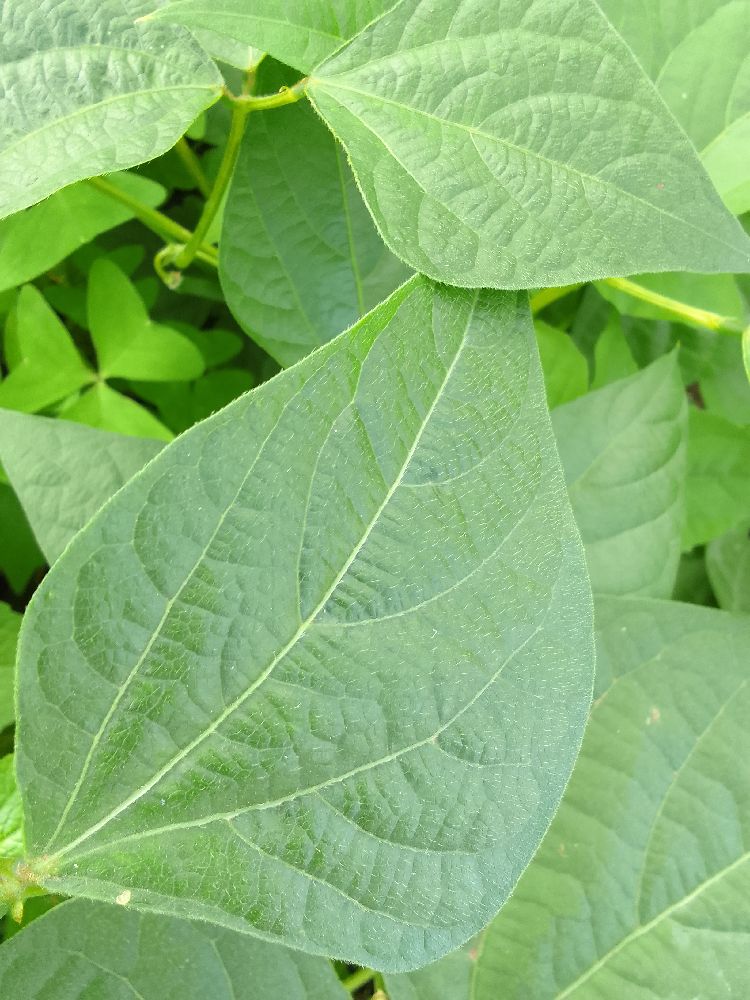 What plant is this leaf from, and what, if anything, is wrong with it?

common bean, healthy
